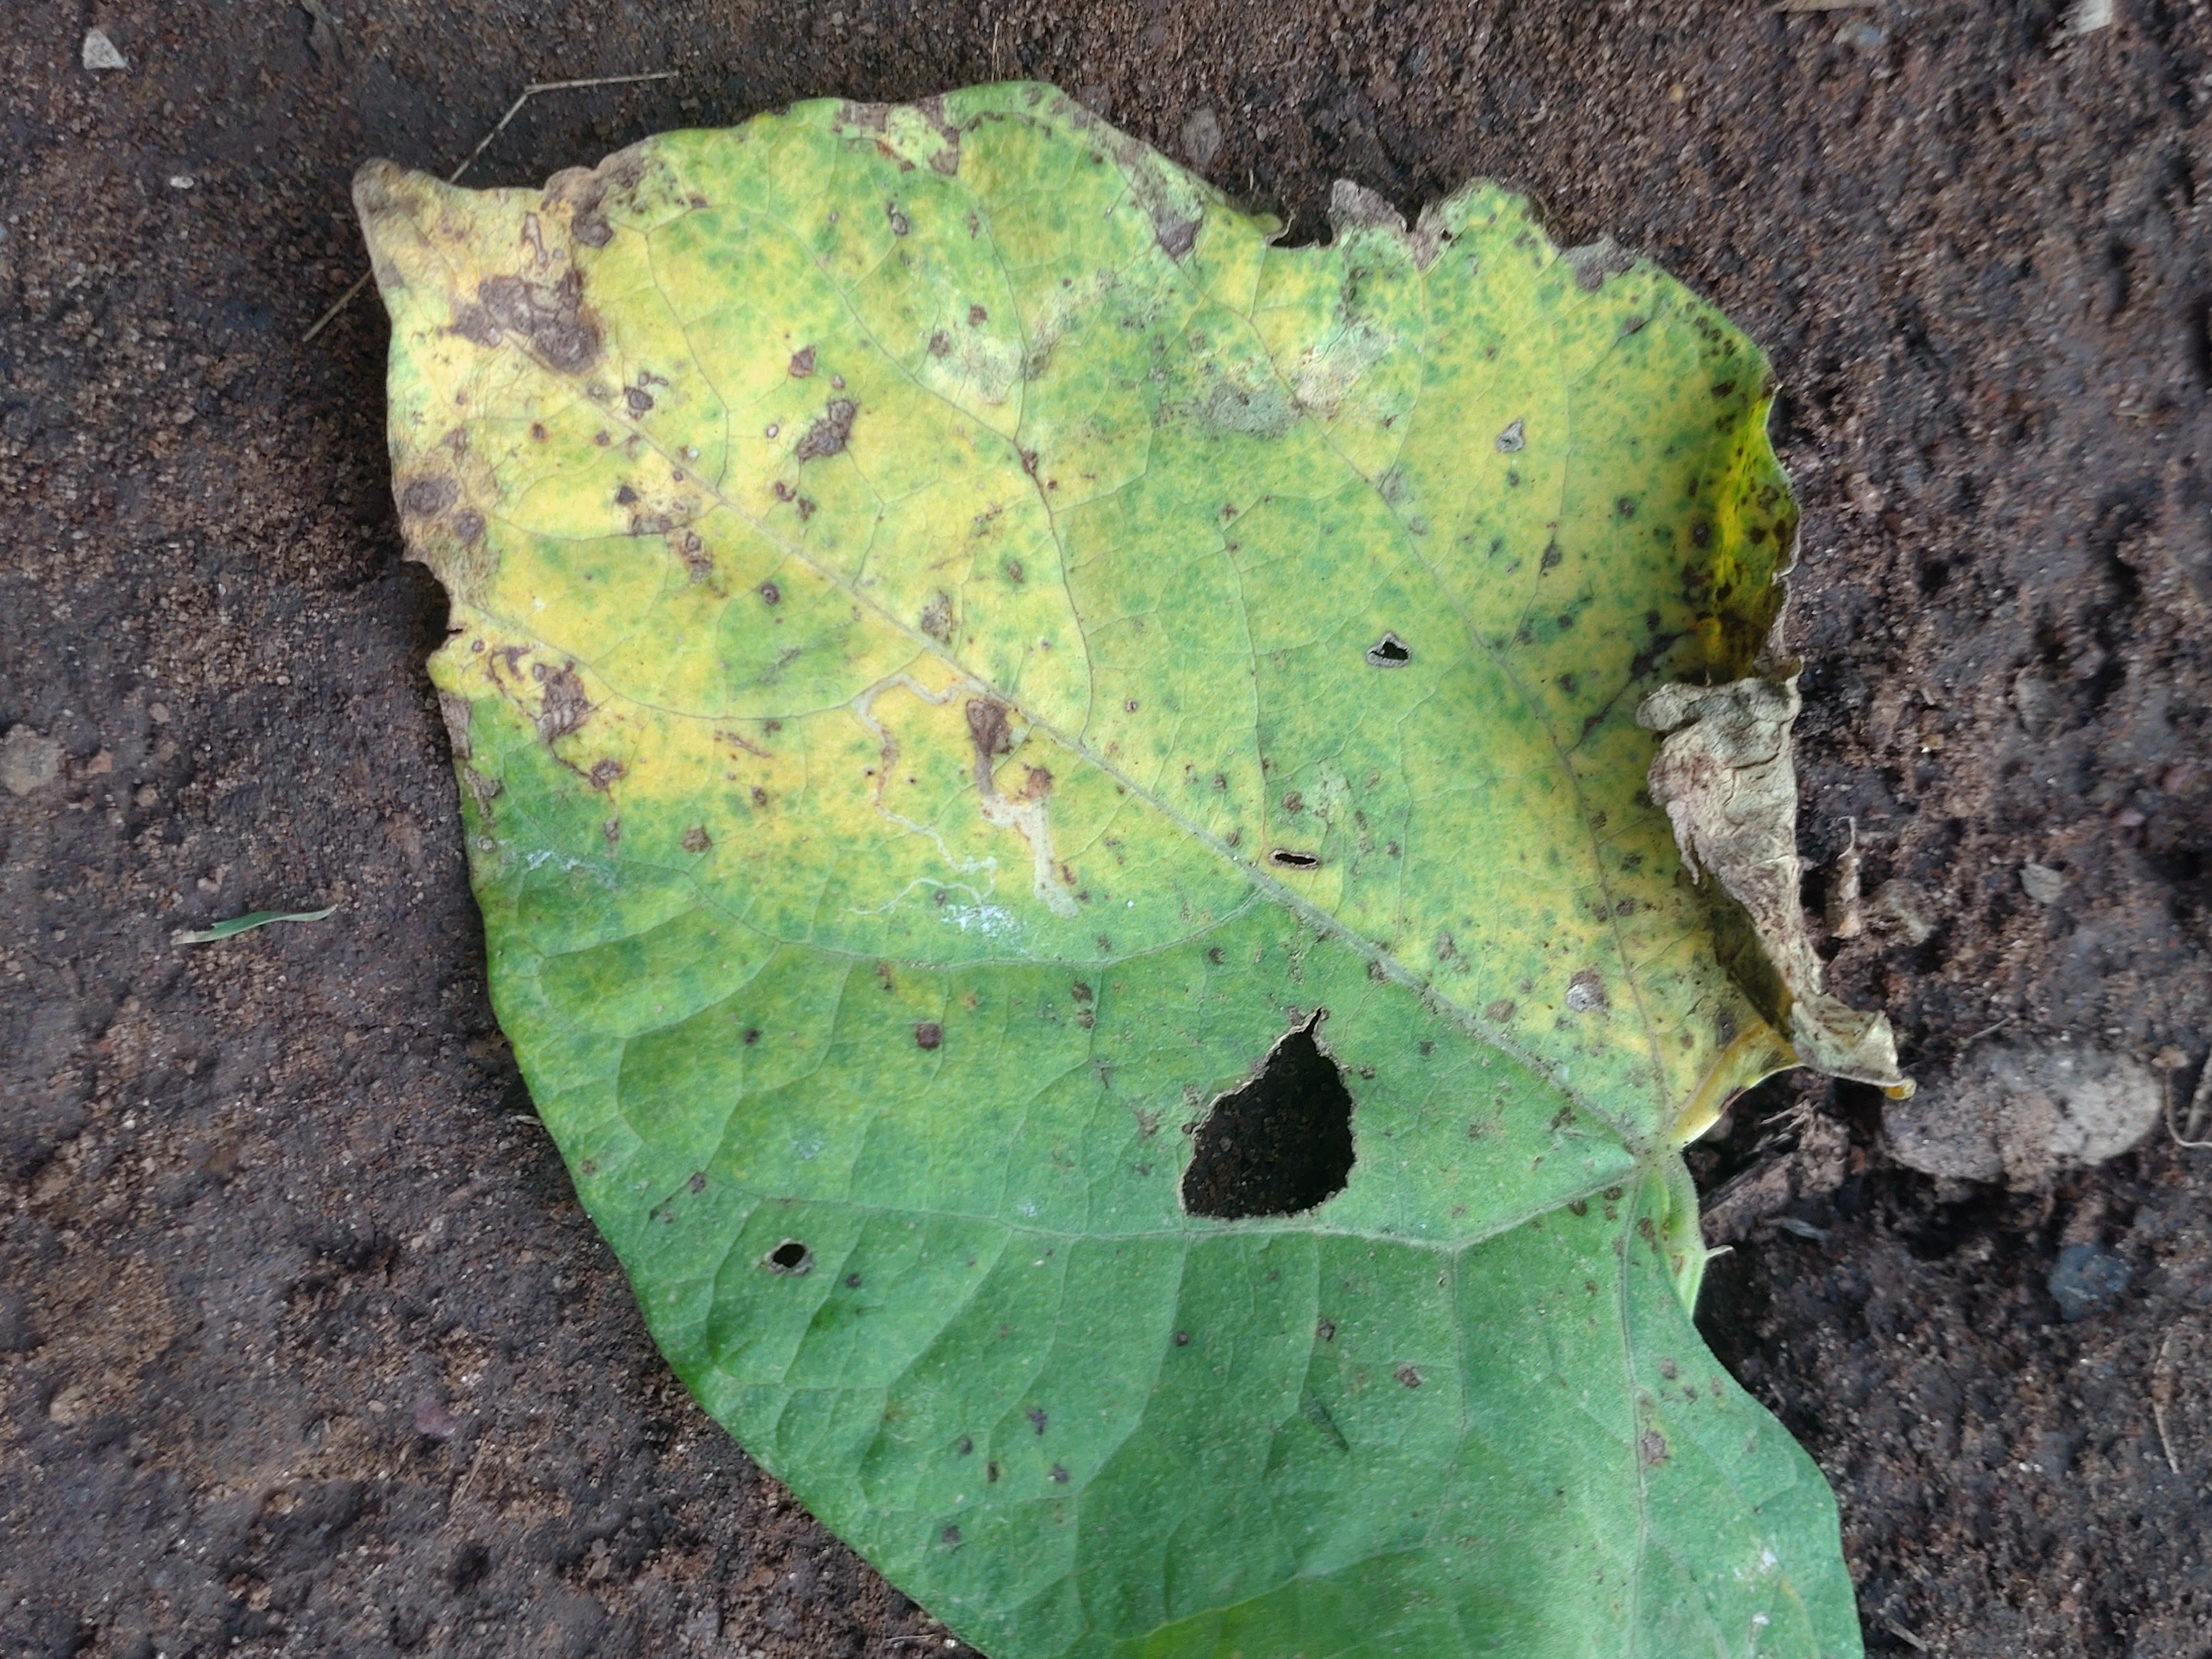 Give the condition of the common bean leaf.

anthracnose
